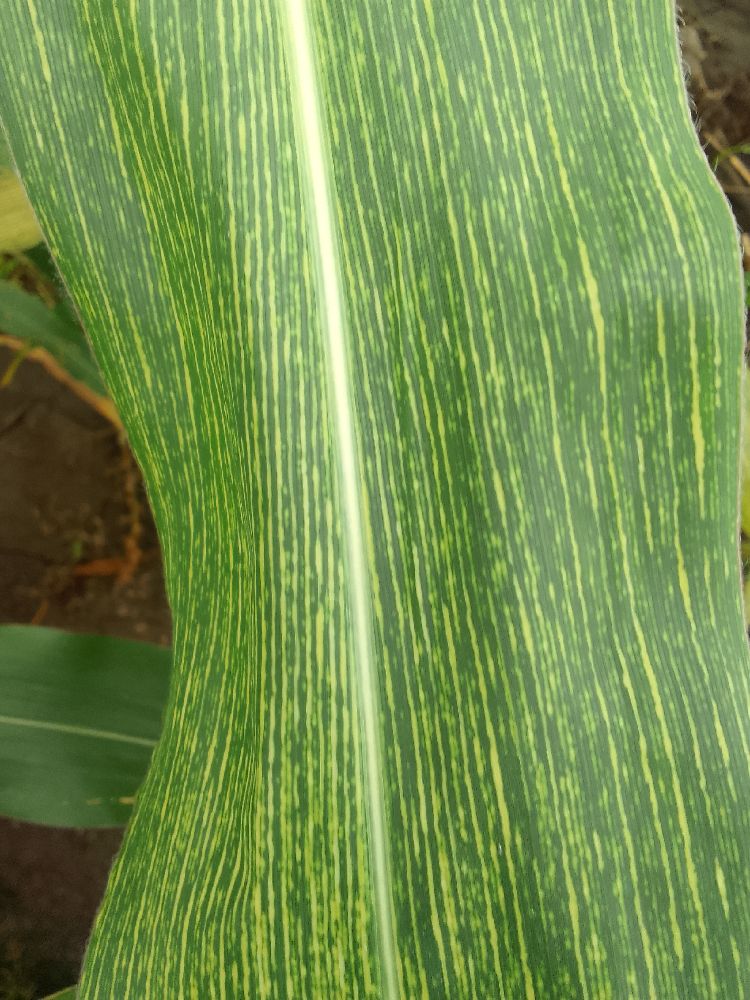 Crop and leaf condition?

maize, maize streak virus
